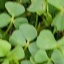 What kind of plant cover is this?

unstructured weed
